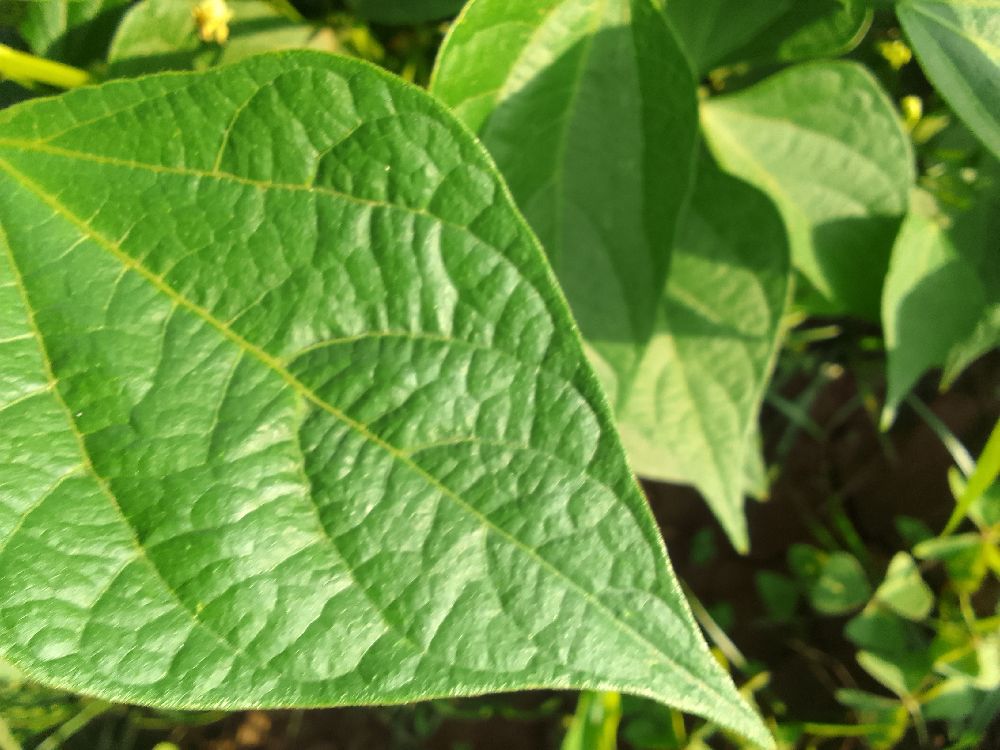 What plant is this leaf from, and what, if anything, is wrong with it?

common bean, healthy
